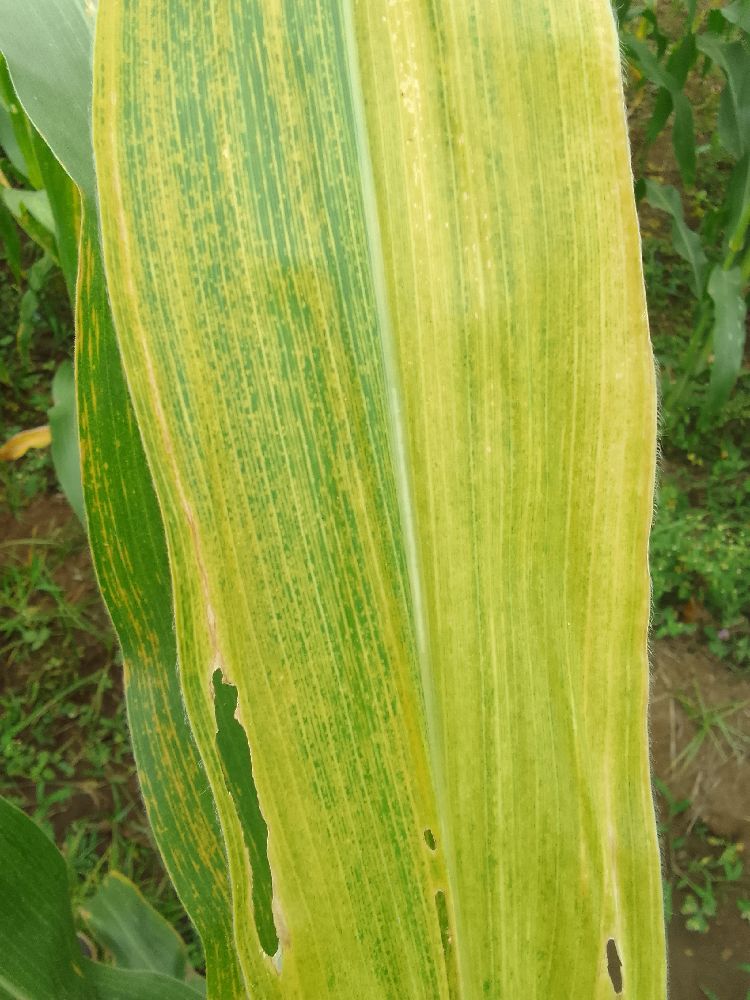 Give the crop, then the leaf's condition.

maize, maize lethal necrosis
